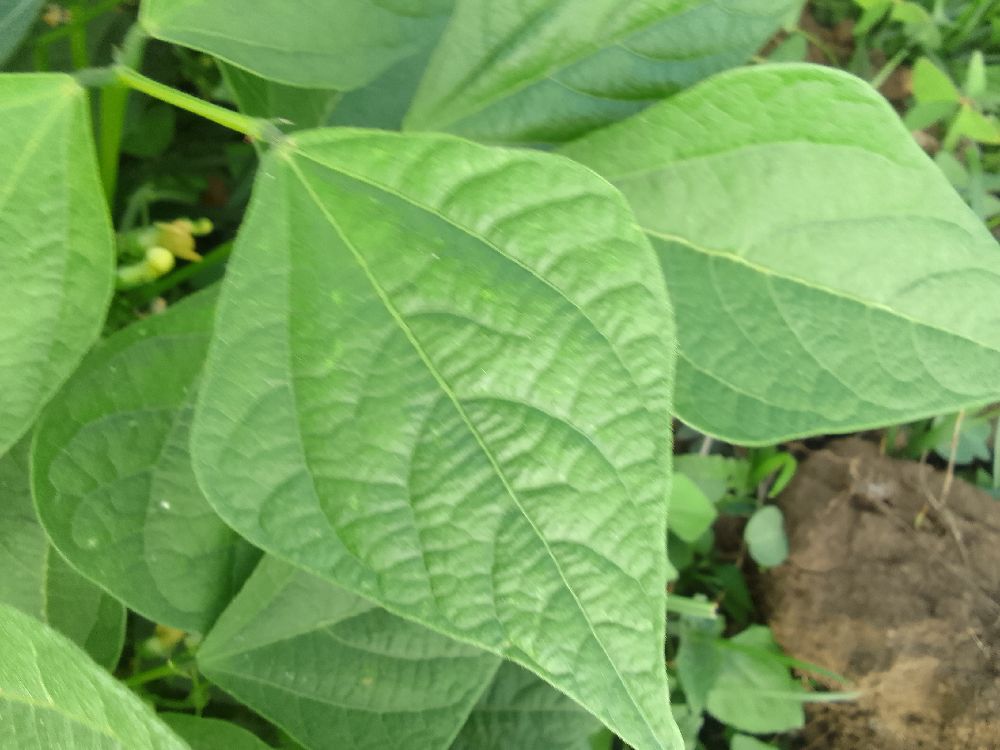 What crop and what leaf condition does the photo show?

common bean, healthy
